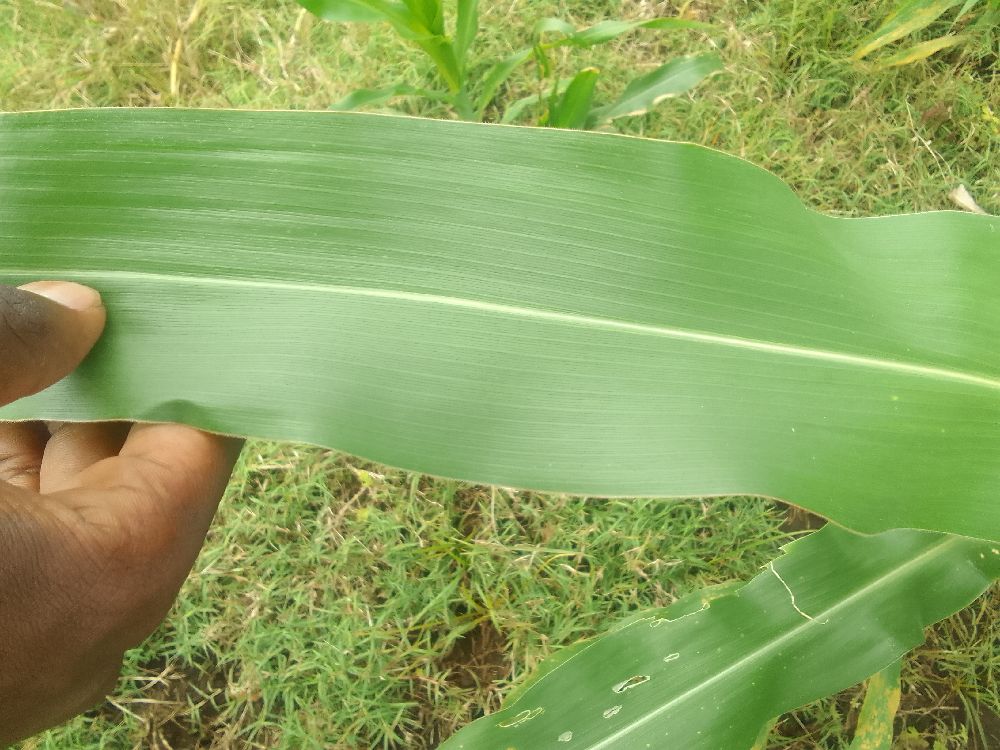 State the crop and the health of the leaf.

maize, healthy
